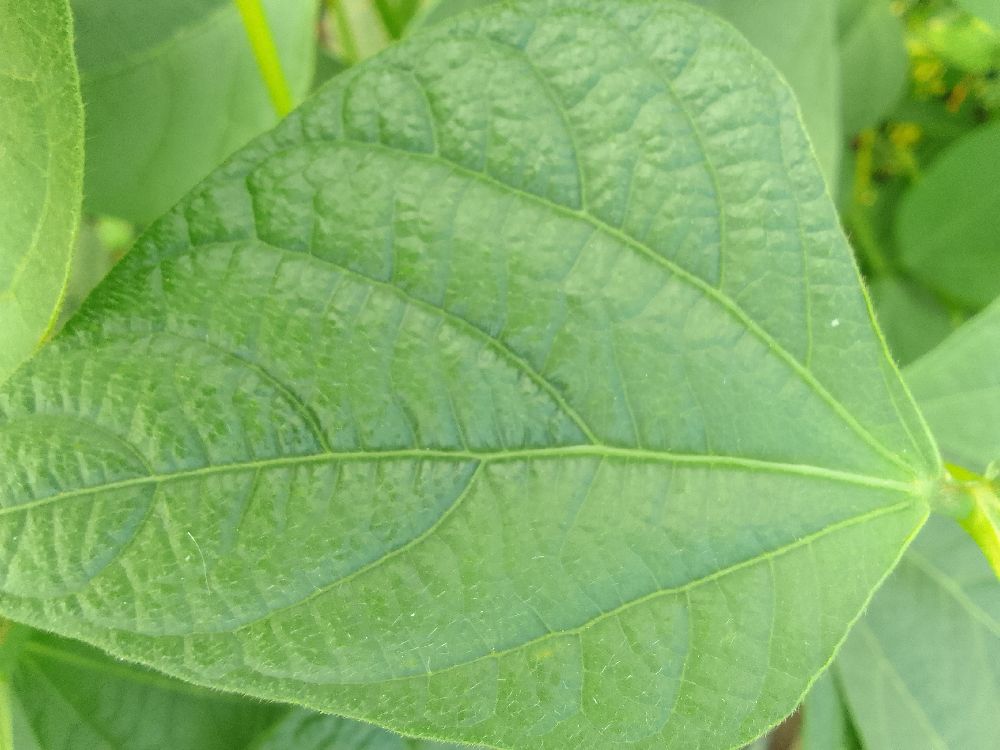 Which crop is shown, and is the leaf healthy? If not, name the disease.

common bean, healthy
